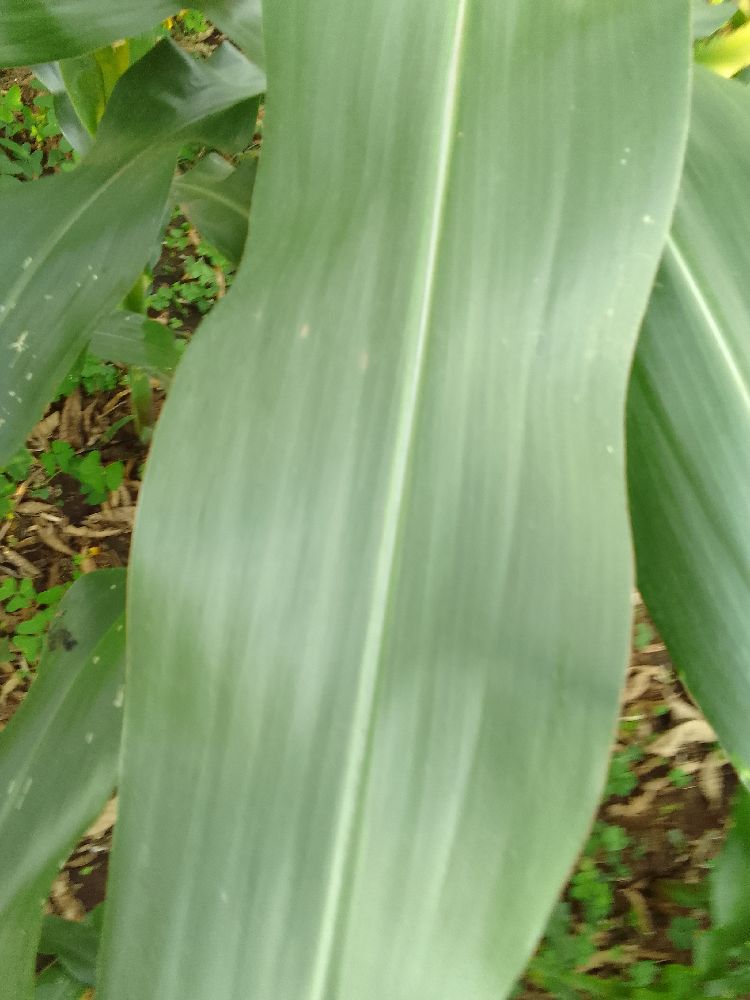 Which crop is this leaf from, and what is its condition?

maize, healthy
